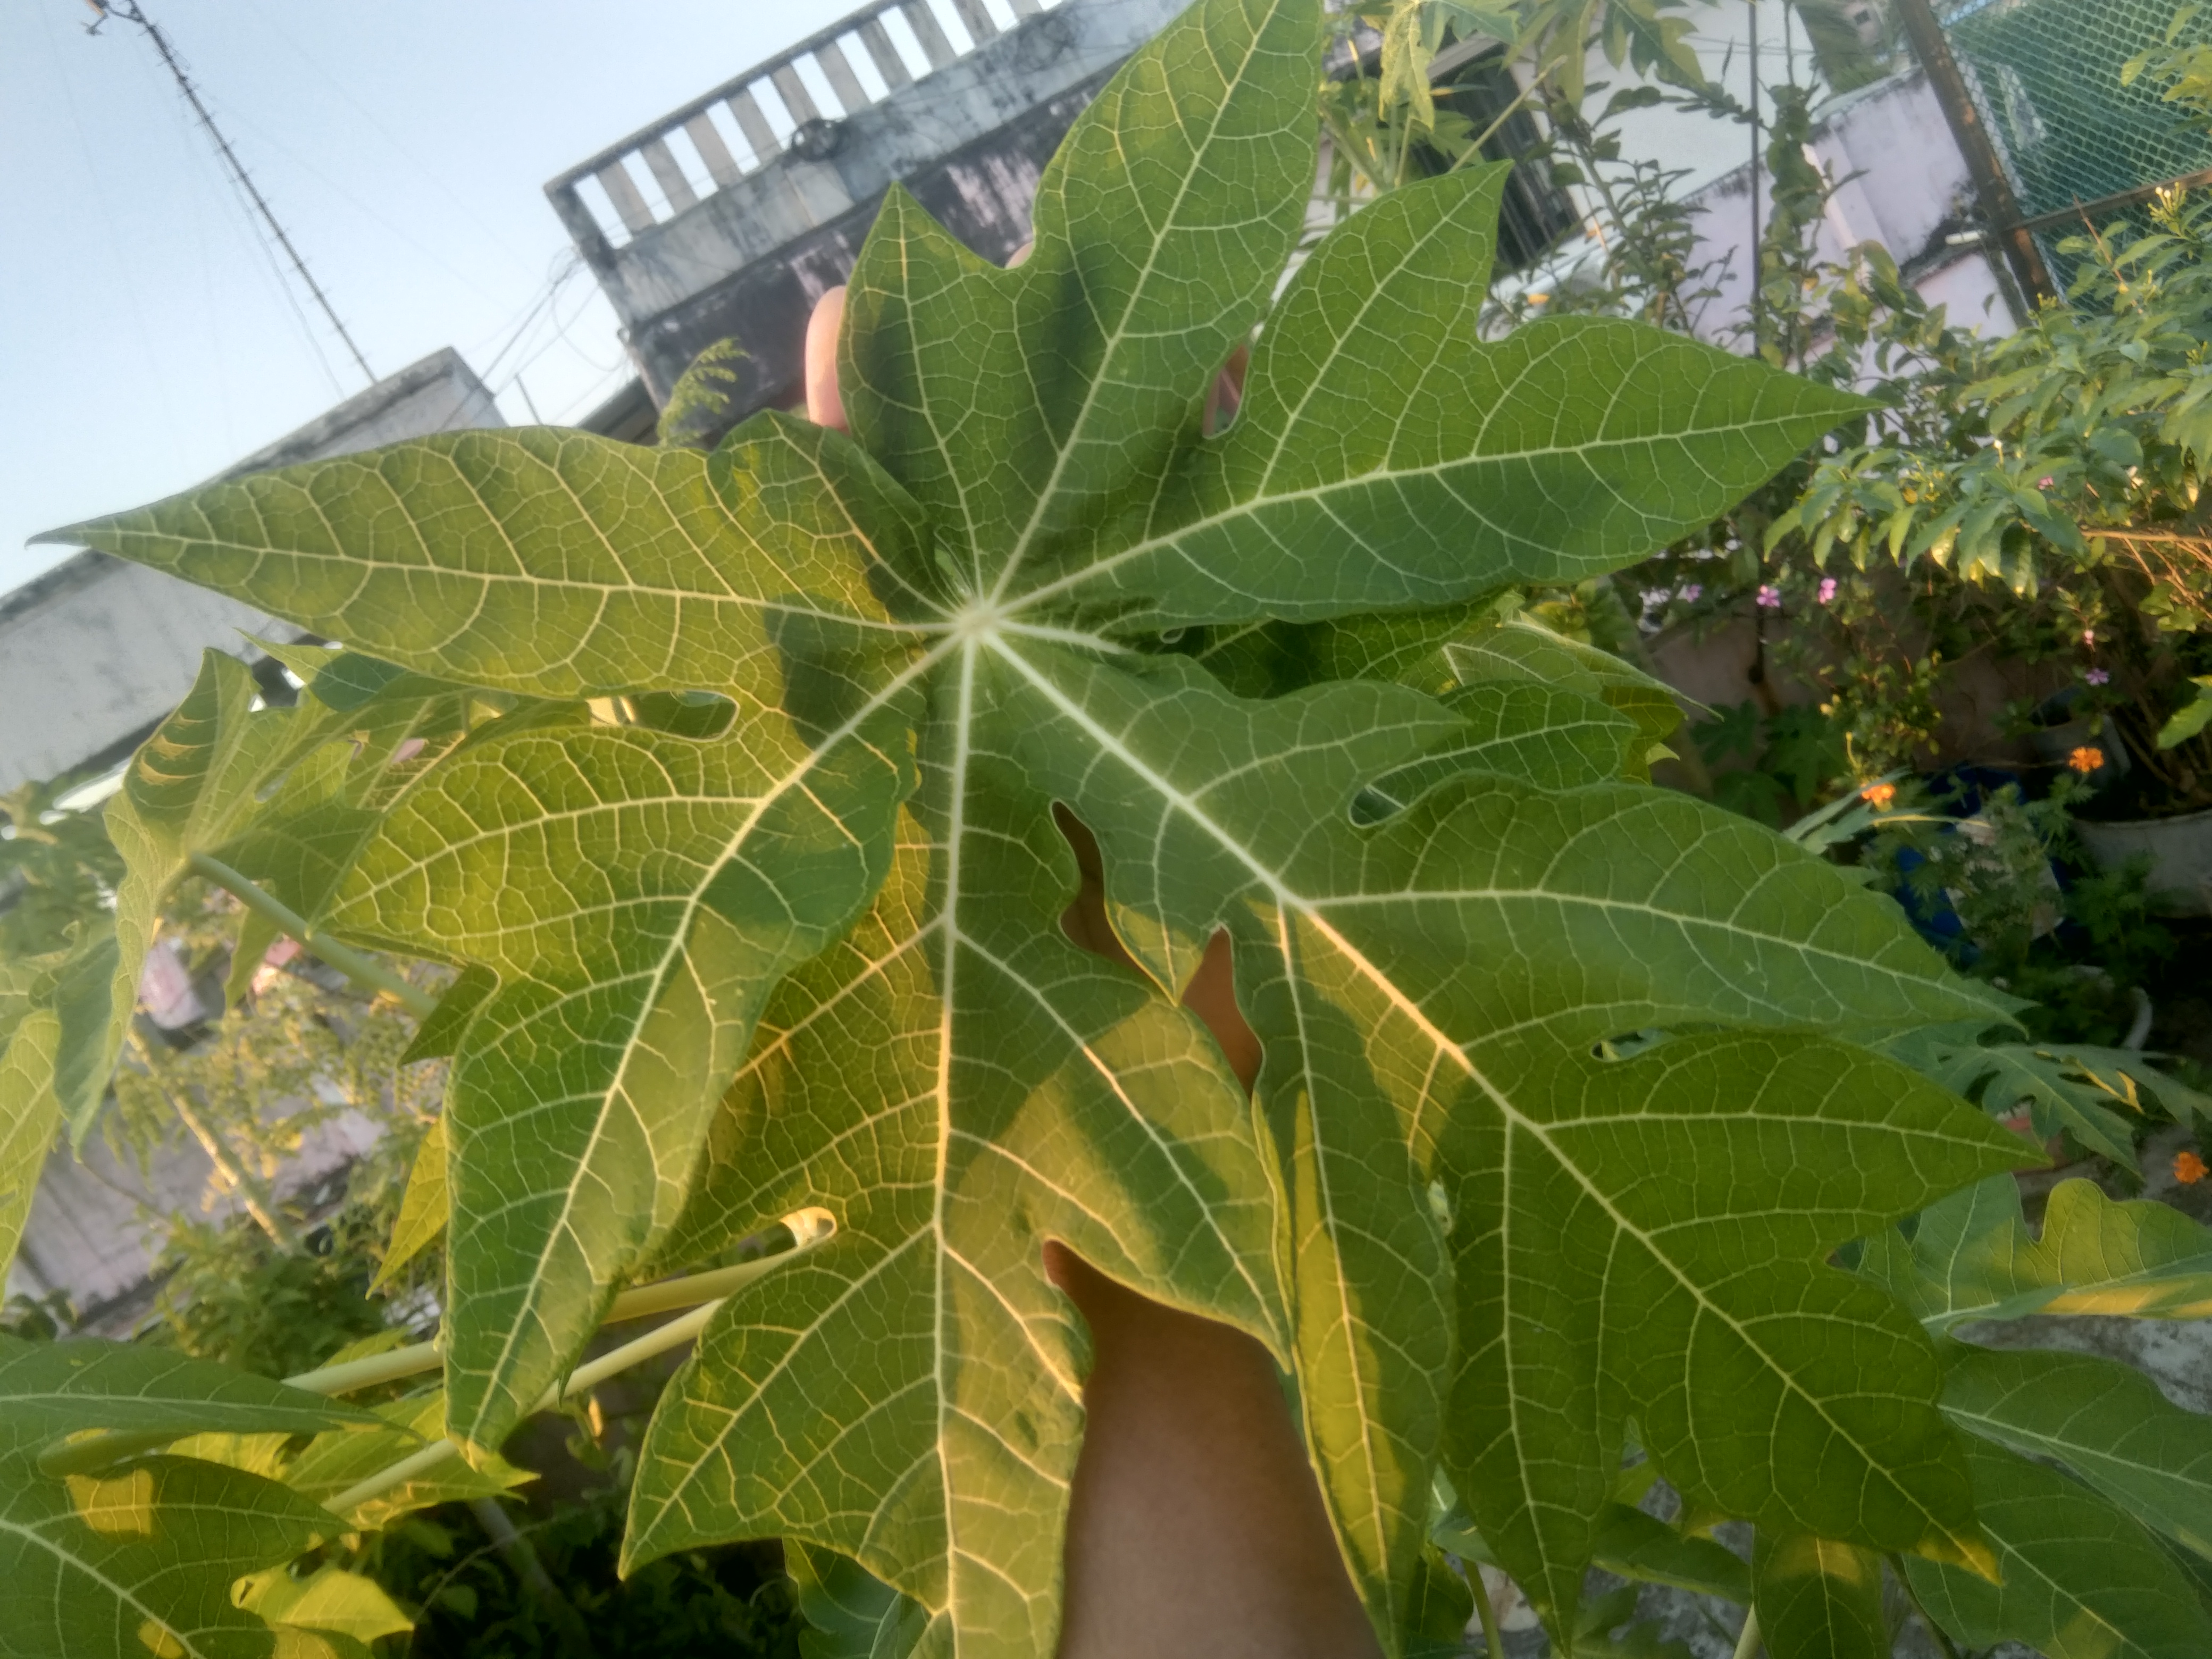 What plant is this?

papaya
